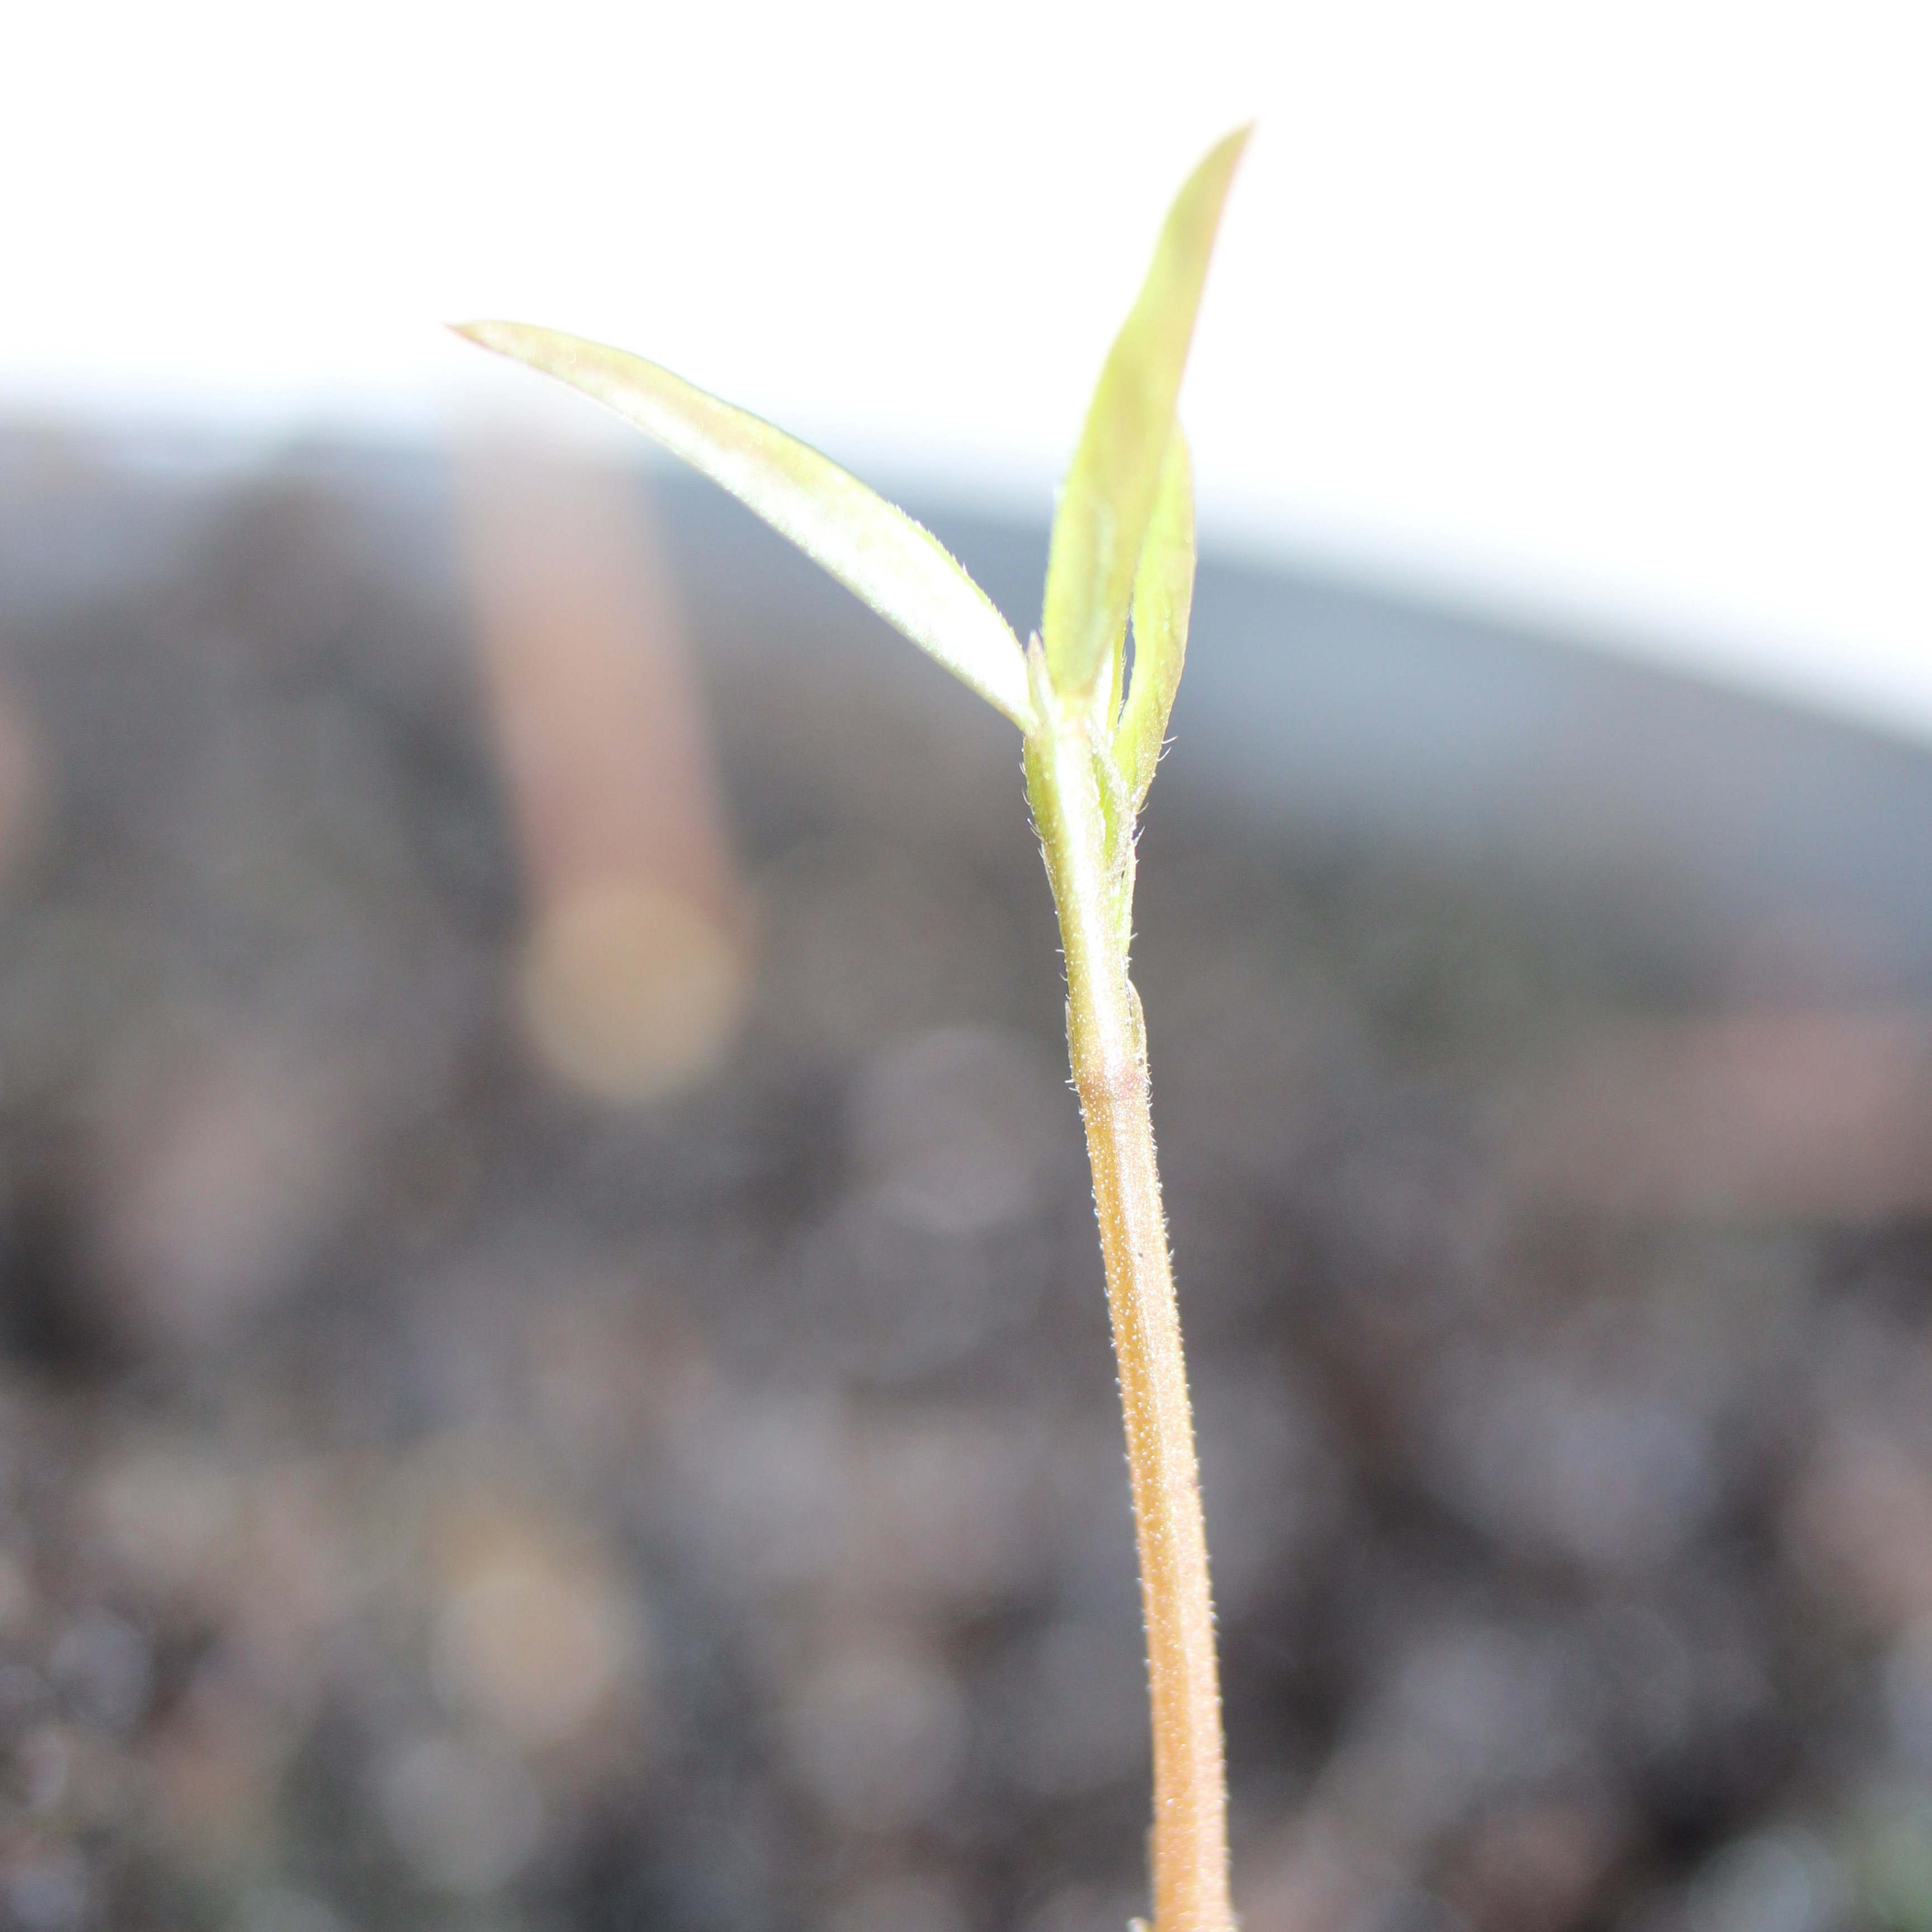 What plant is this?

Vicia sativa
